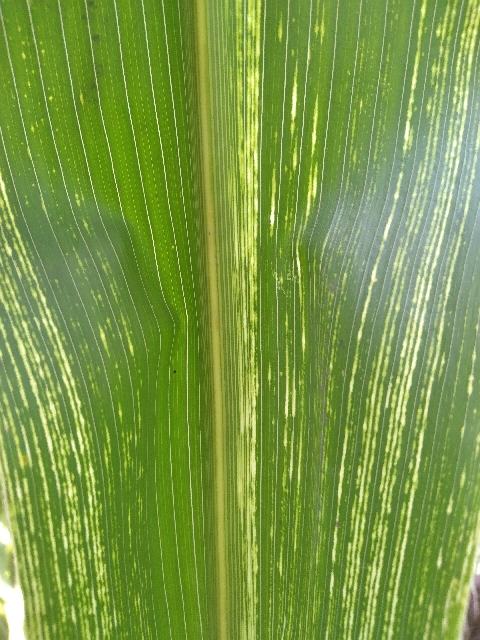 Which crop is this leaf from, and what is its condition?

maize, maize streak virus
